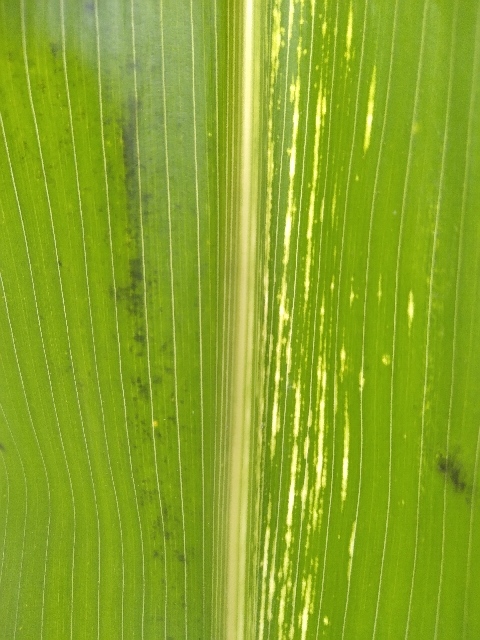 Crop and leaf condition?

maize, maize streak virus
